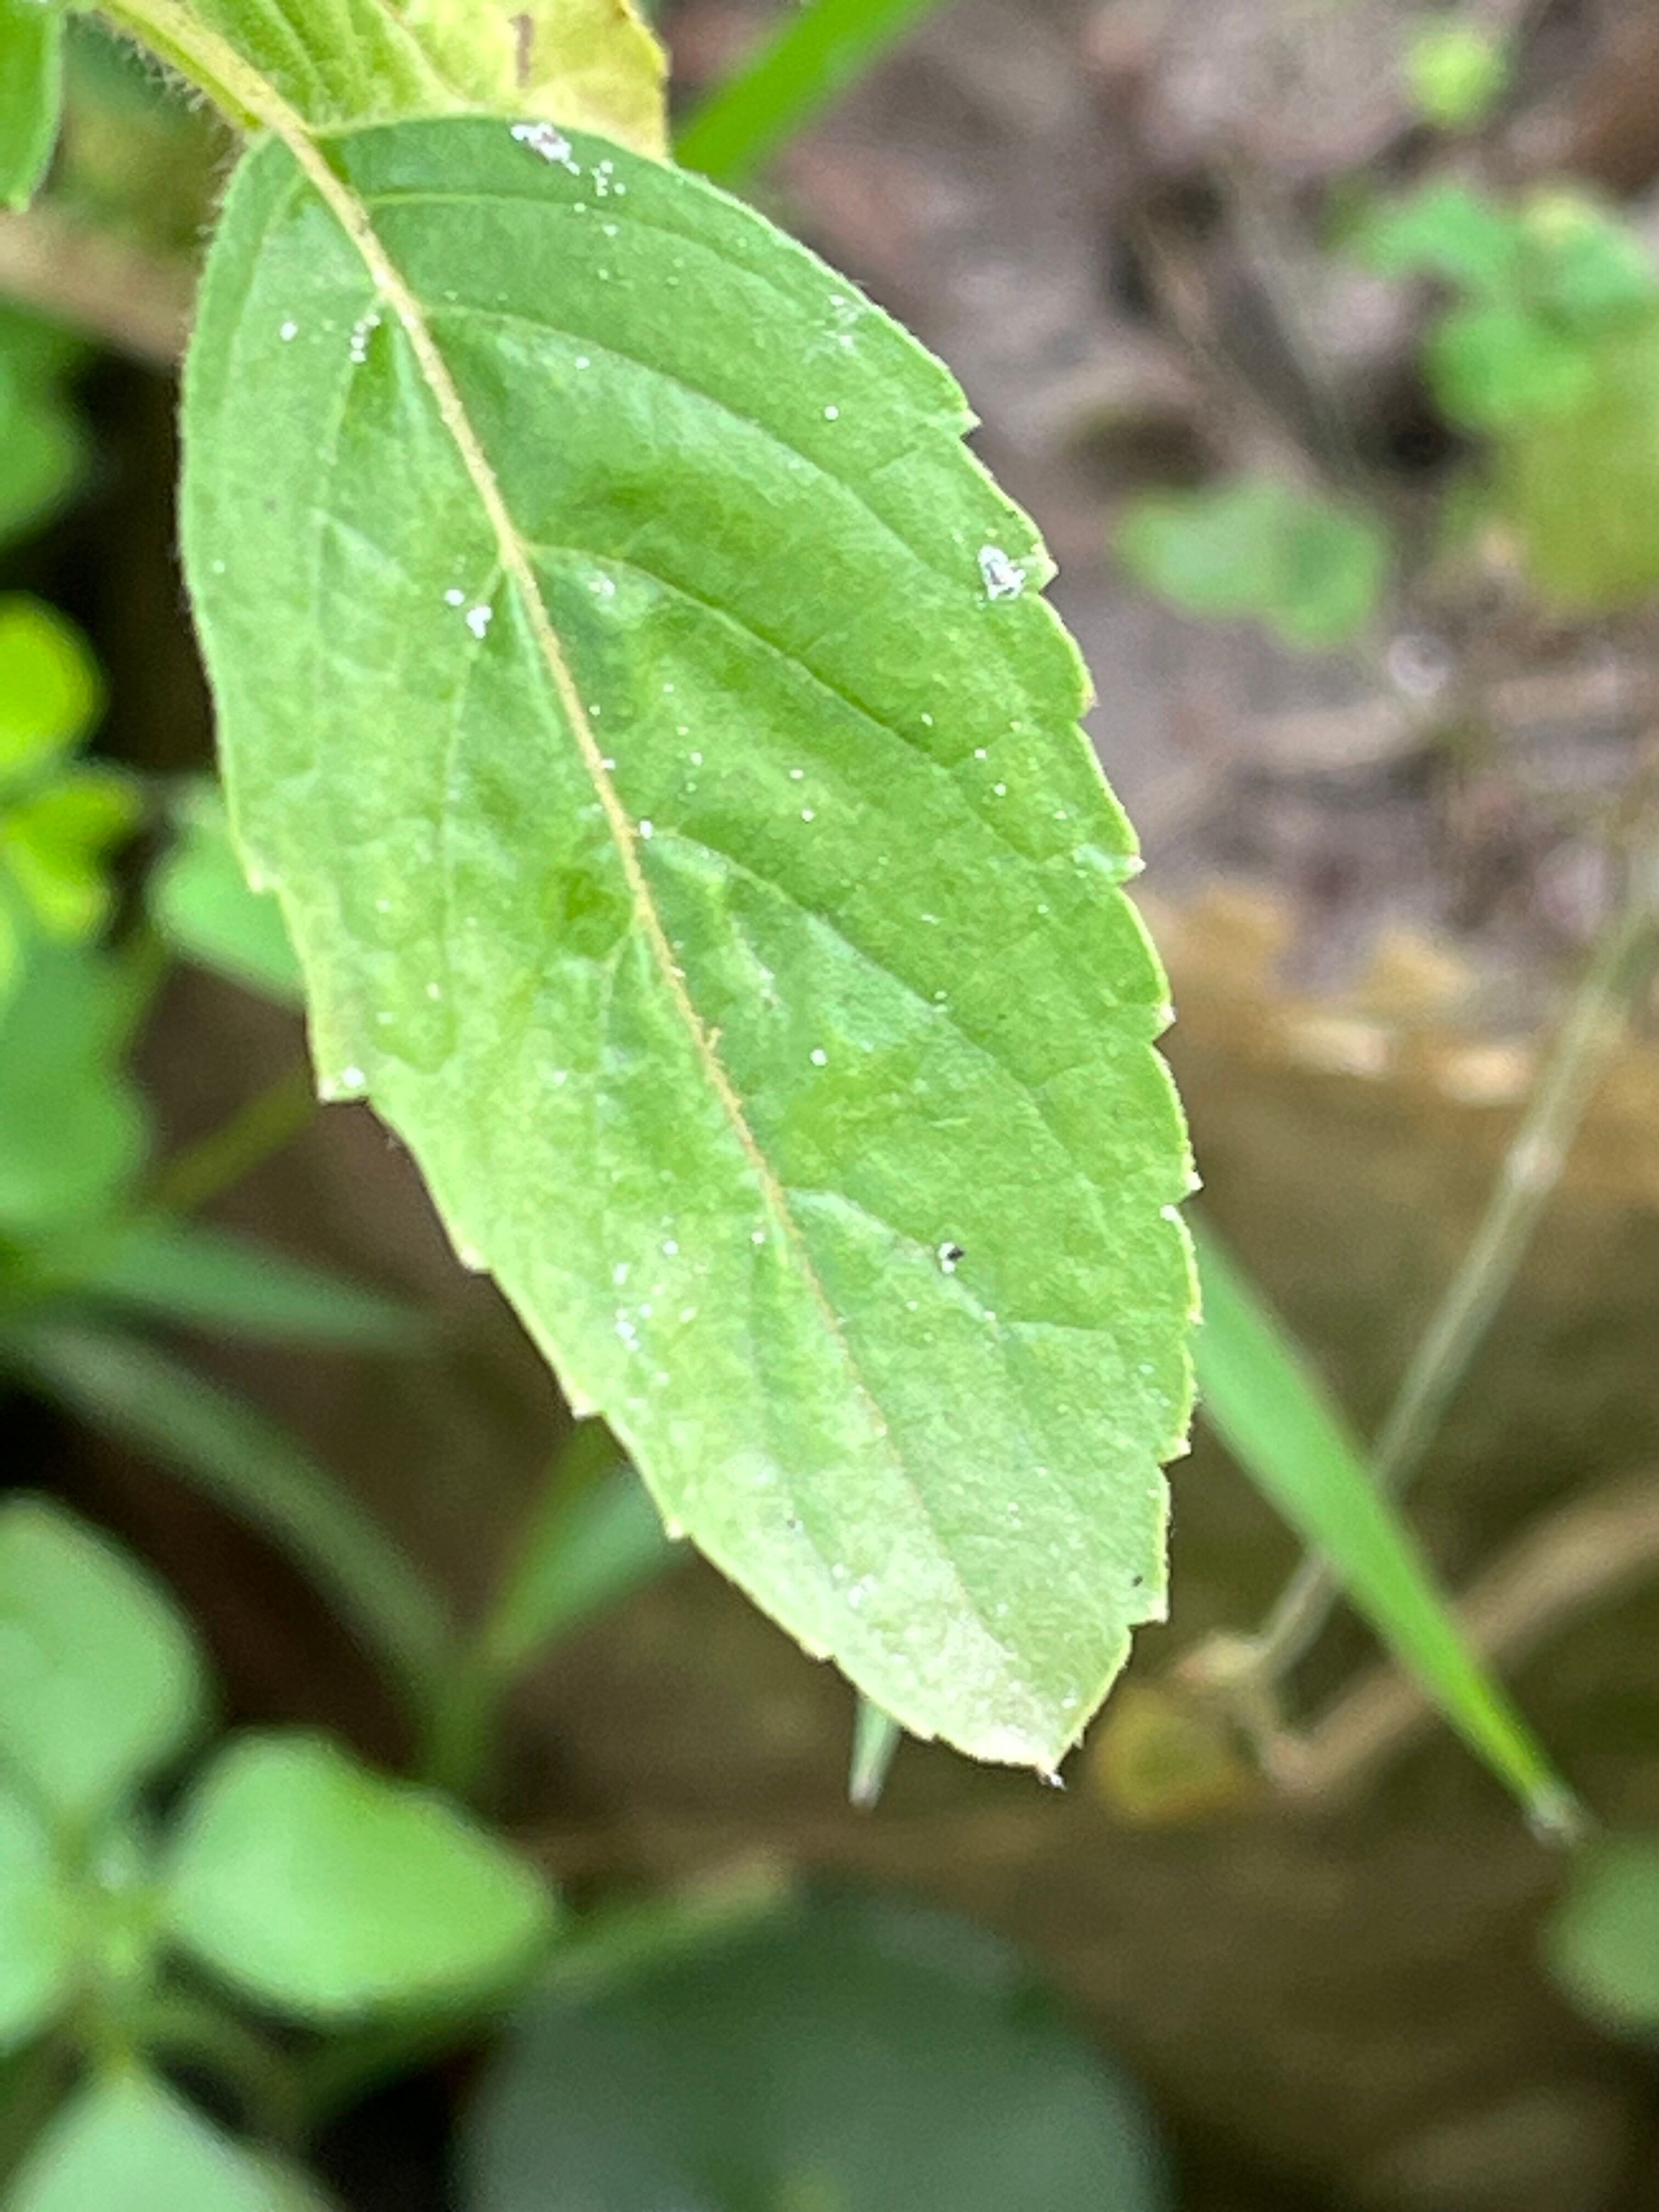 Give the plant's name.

tulshi
